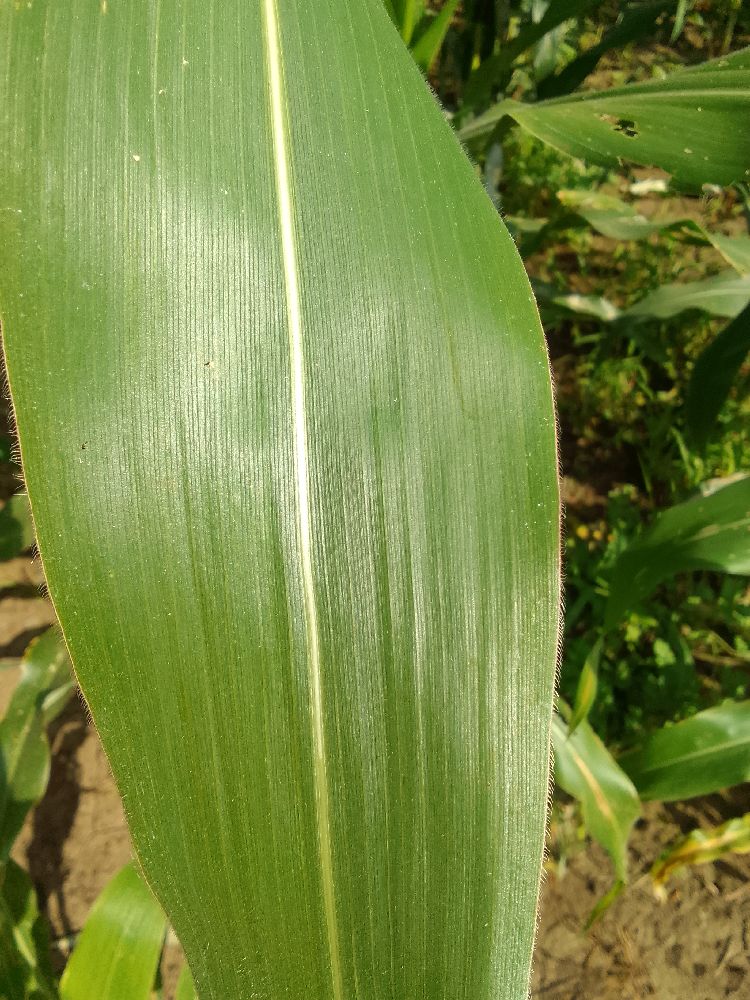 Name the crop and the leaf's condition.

maize, healthy
